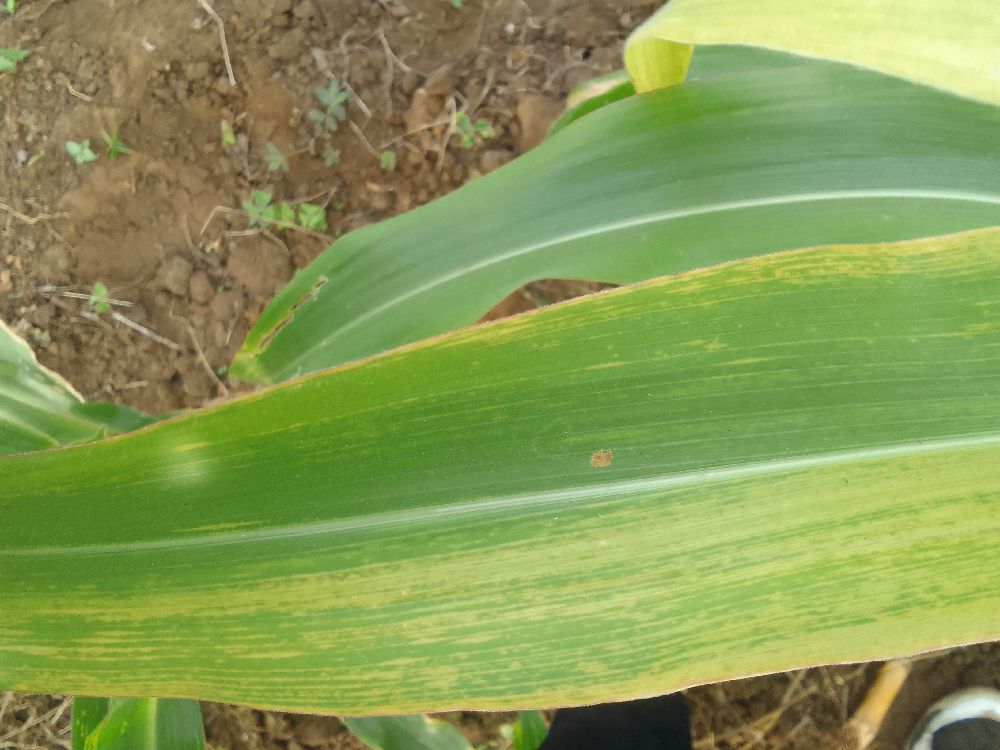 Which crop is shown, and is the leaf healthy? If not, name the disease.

maize, maize lethal necrosis
